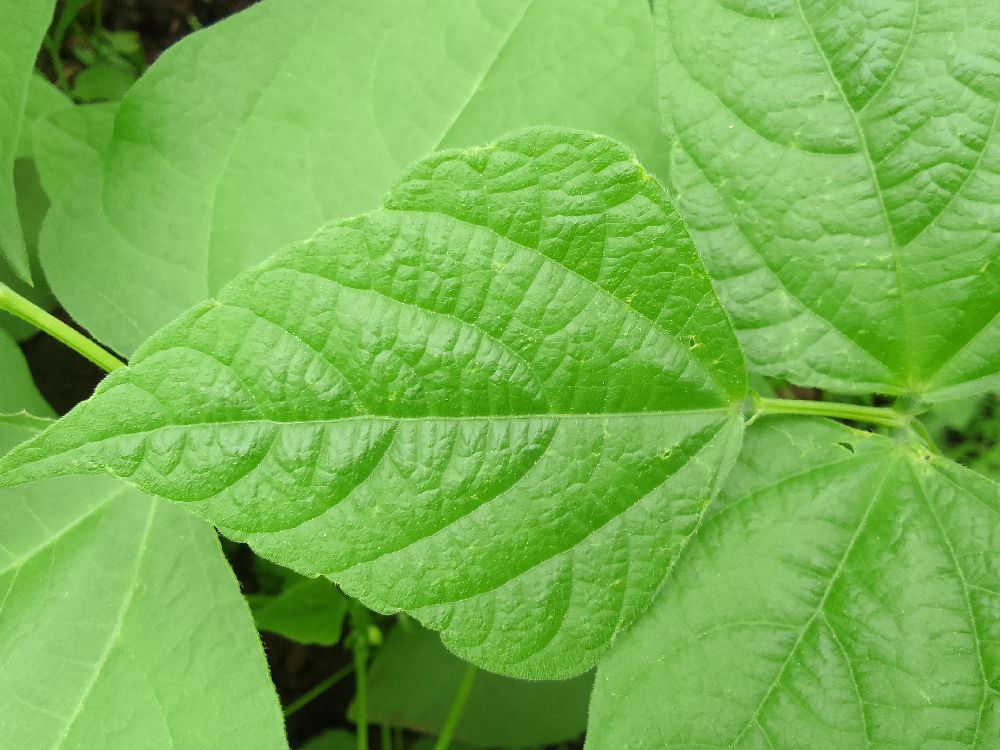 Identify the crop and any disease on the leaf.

common bean, healthy
